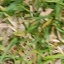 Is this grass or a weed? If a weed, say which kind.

grass
